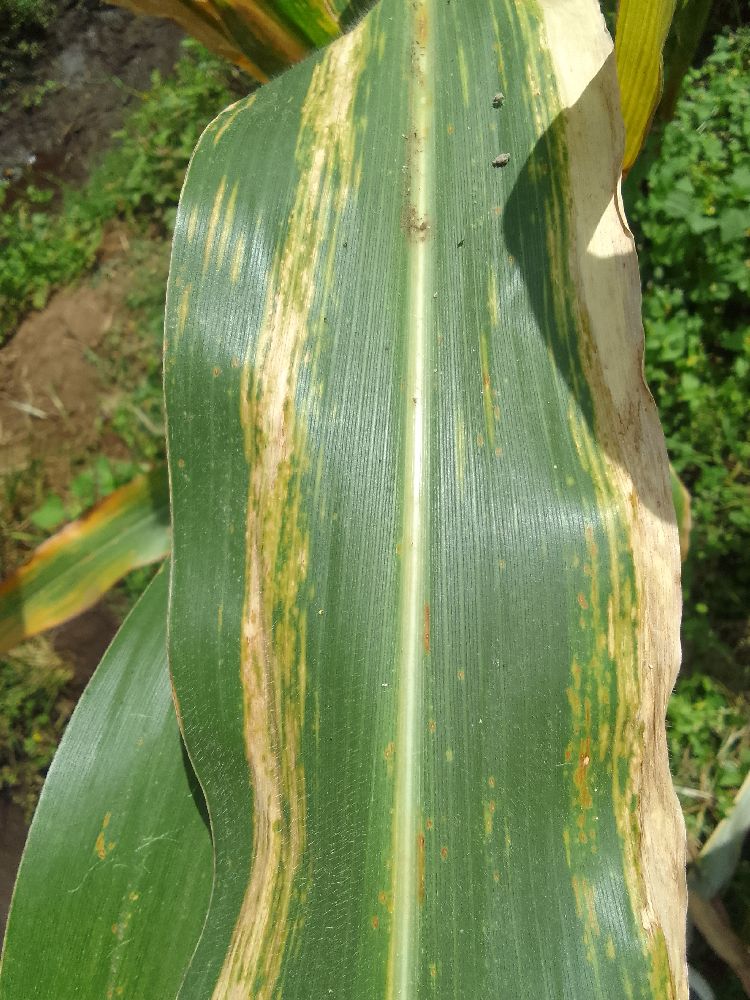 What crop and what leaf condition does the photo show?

maize, maize lethal necrosis
